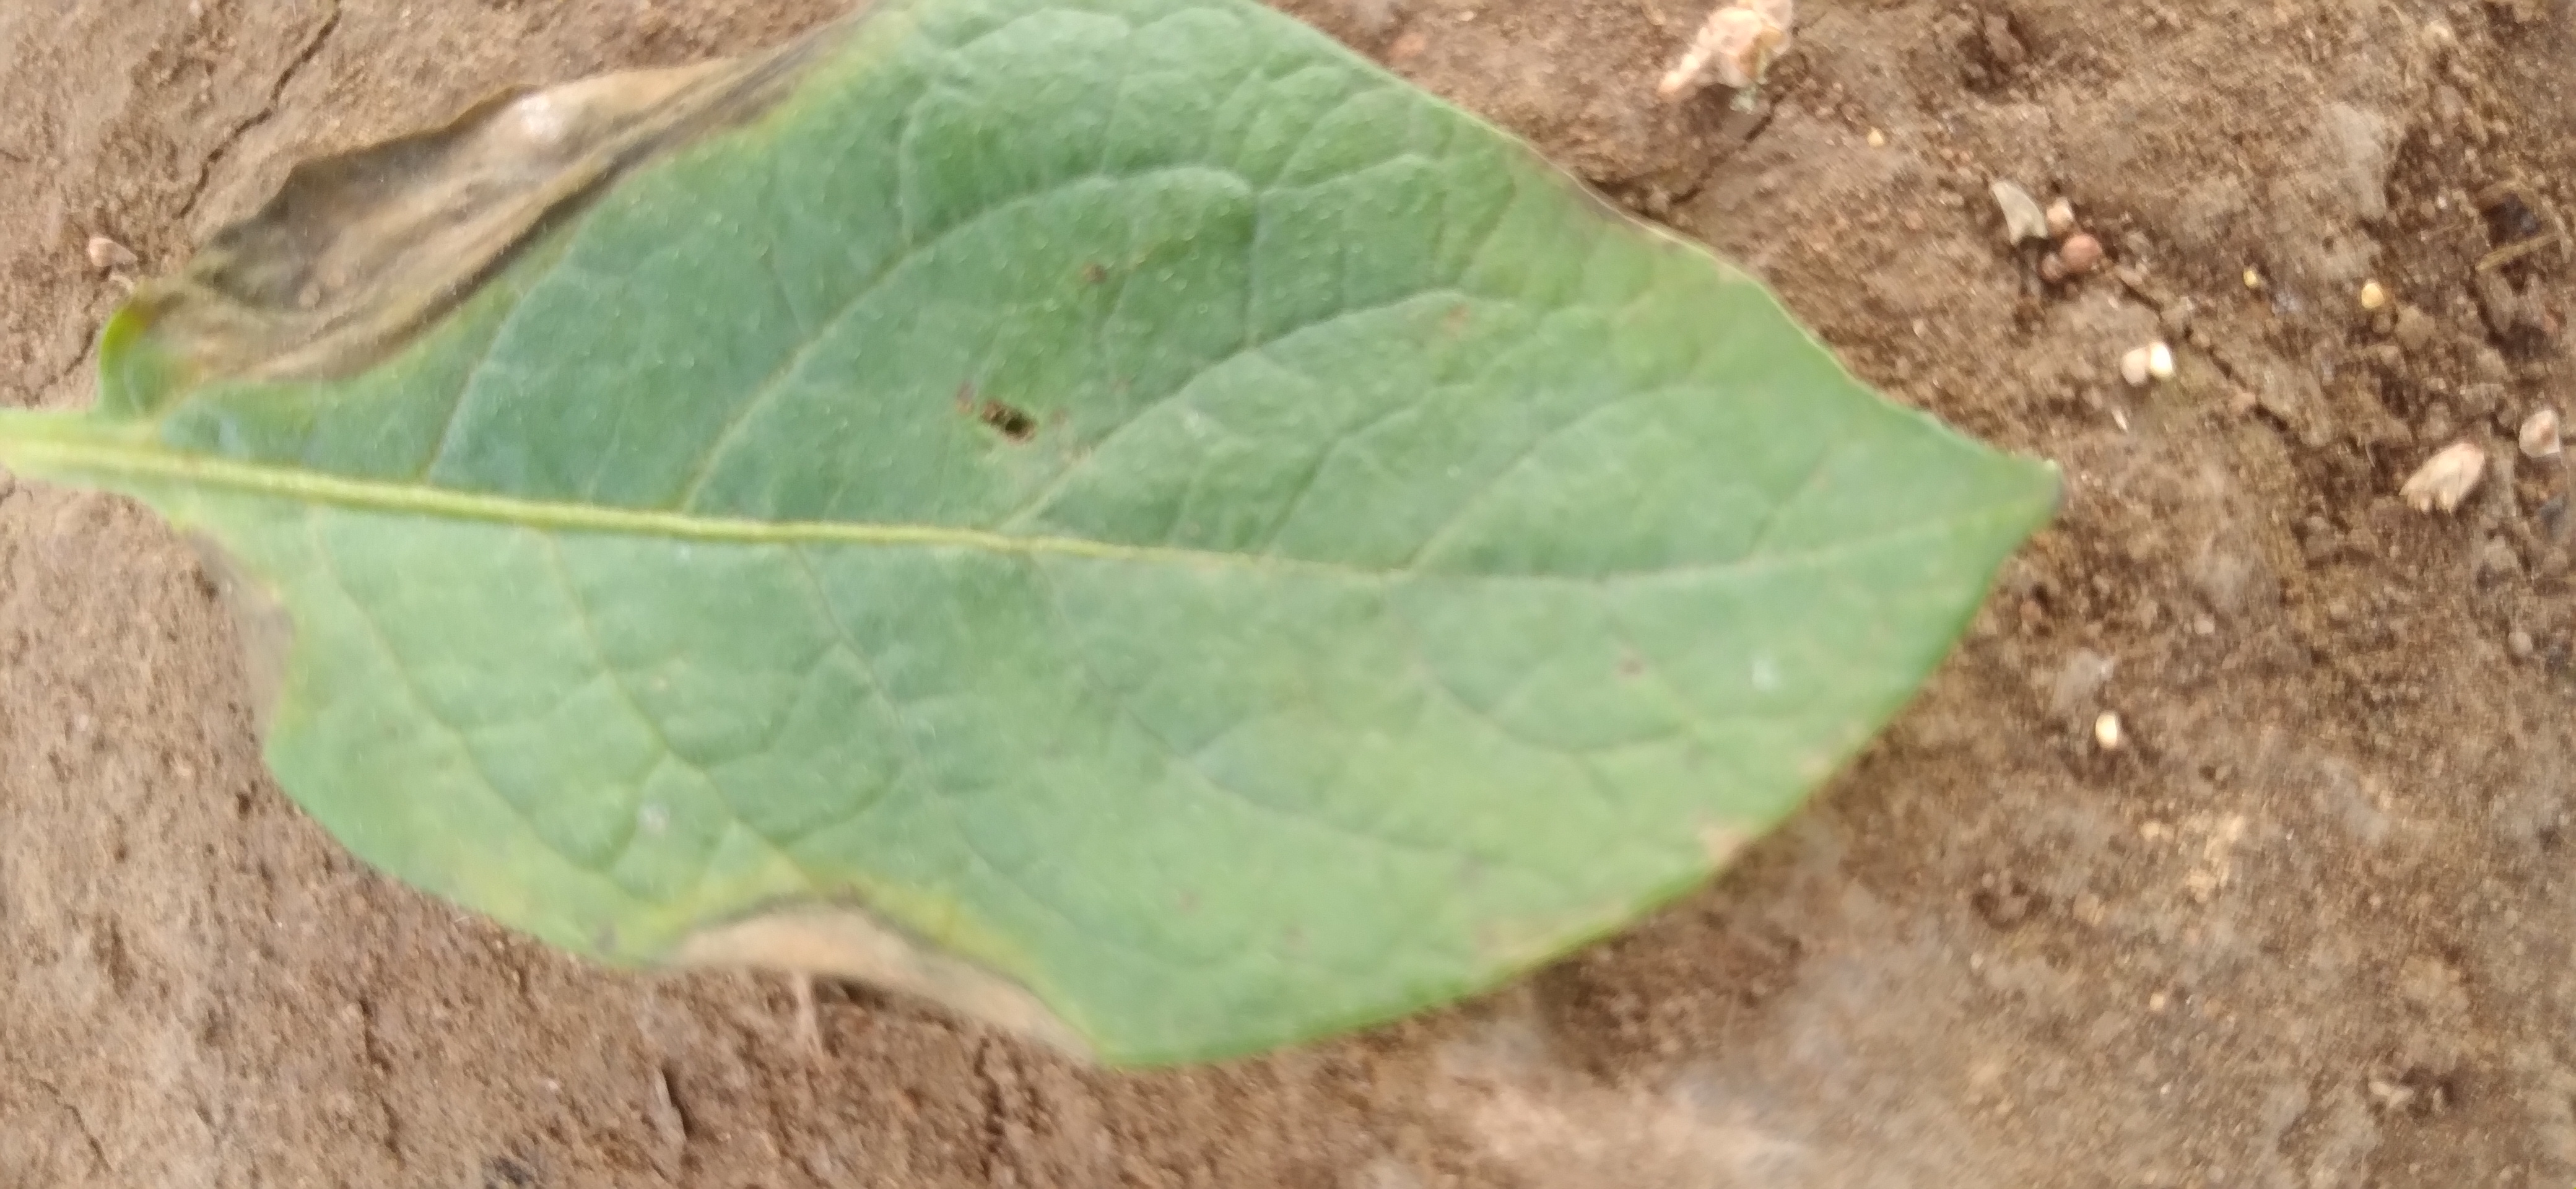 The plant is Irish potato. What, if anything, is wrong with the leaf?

early blight
